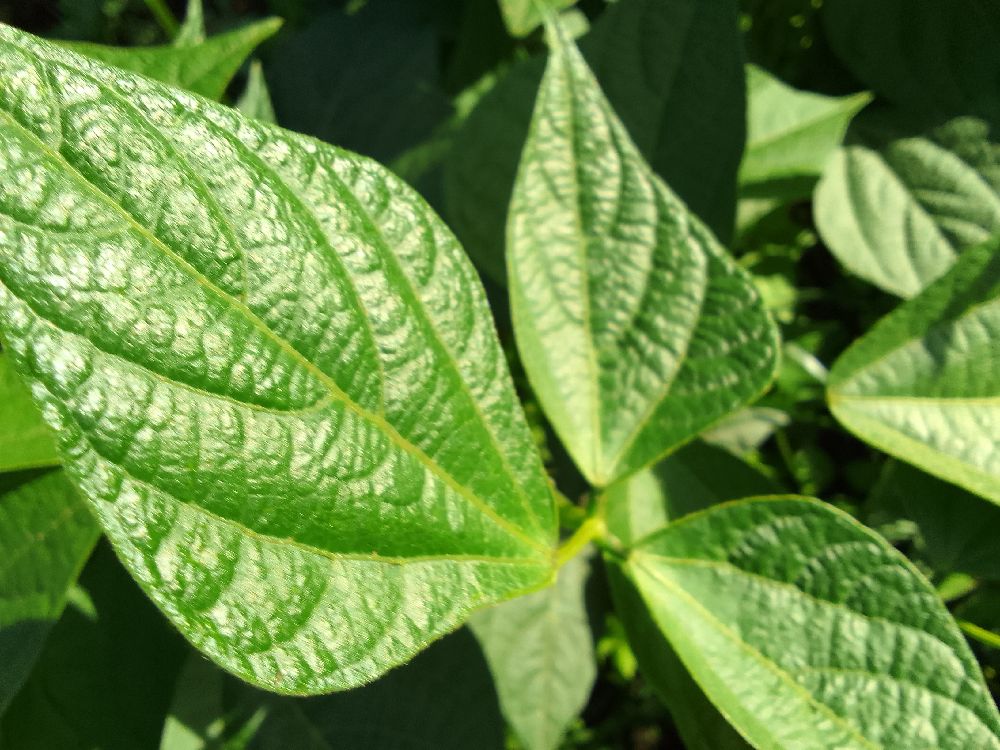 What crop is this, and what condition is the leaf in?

common bean, healthy
